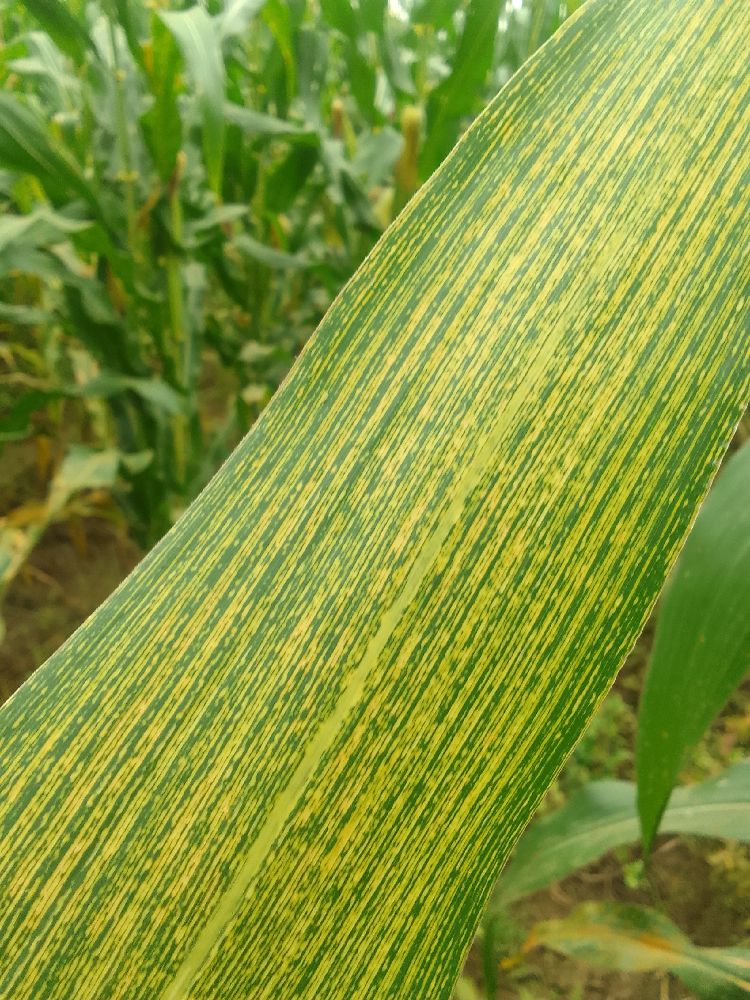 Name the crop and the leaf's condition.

maize, maize streak virus
